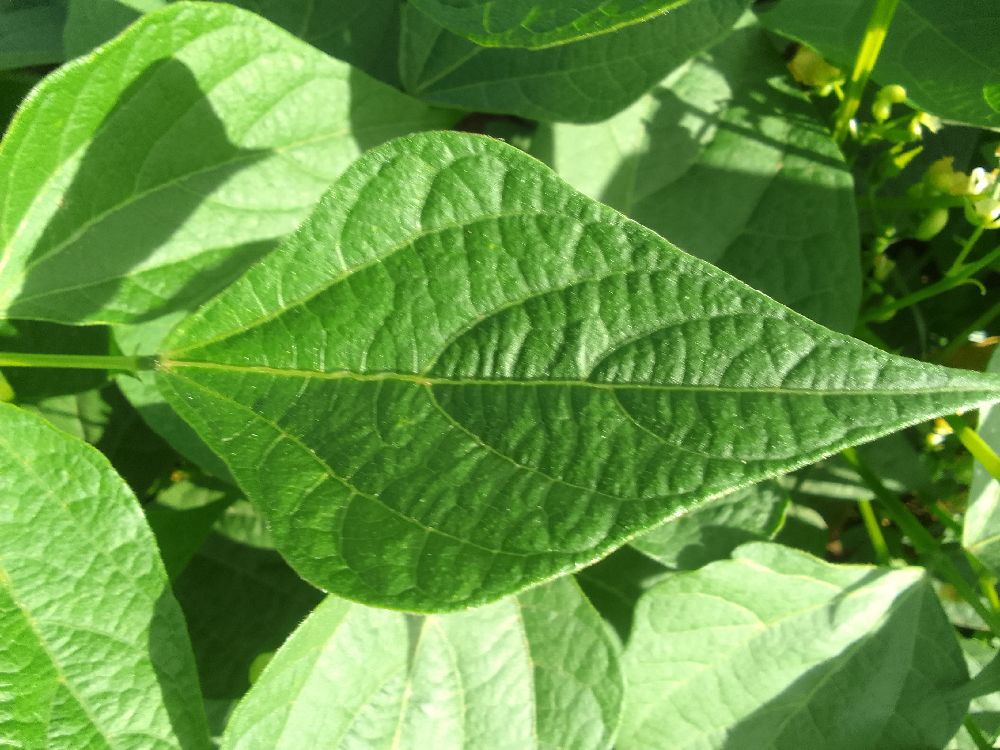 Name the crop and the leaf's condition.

common bean, healthy
